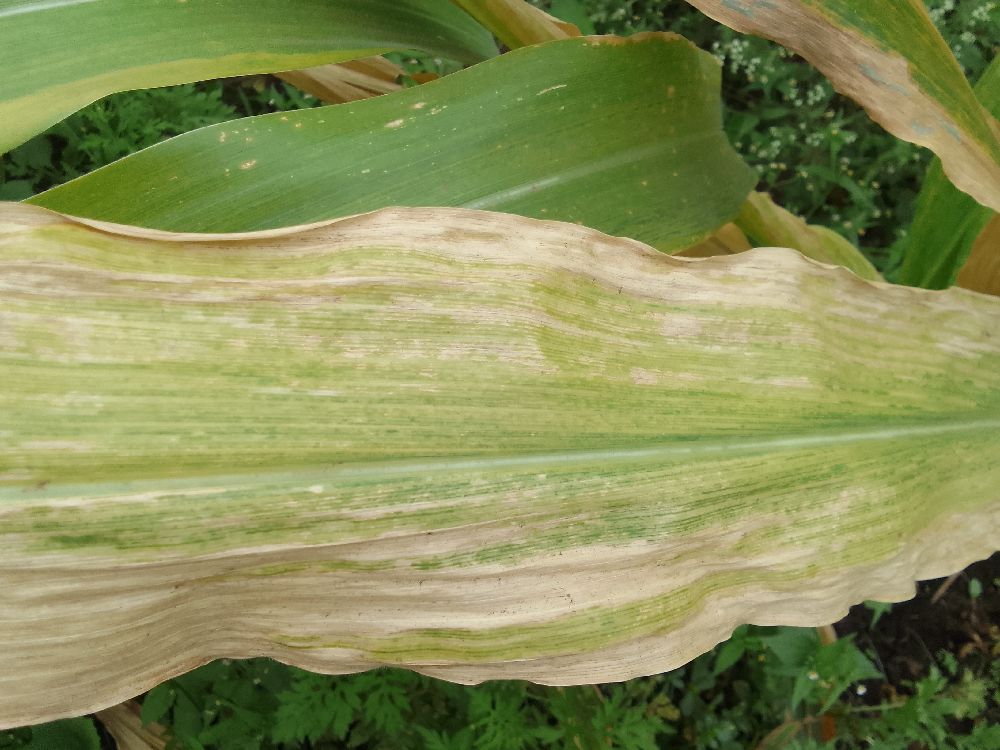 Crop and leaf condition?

maize, maize lethal necrosis
